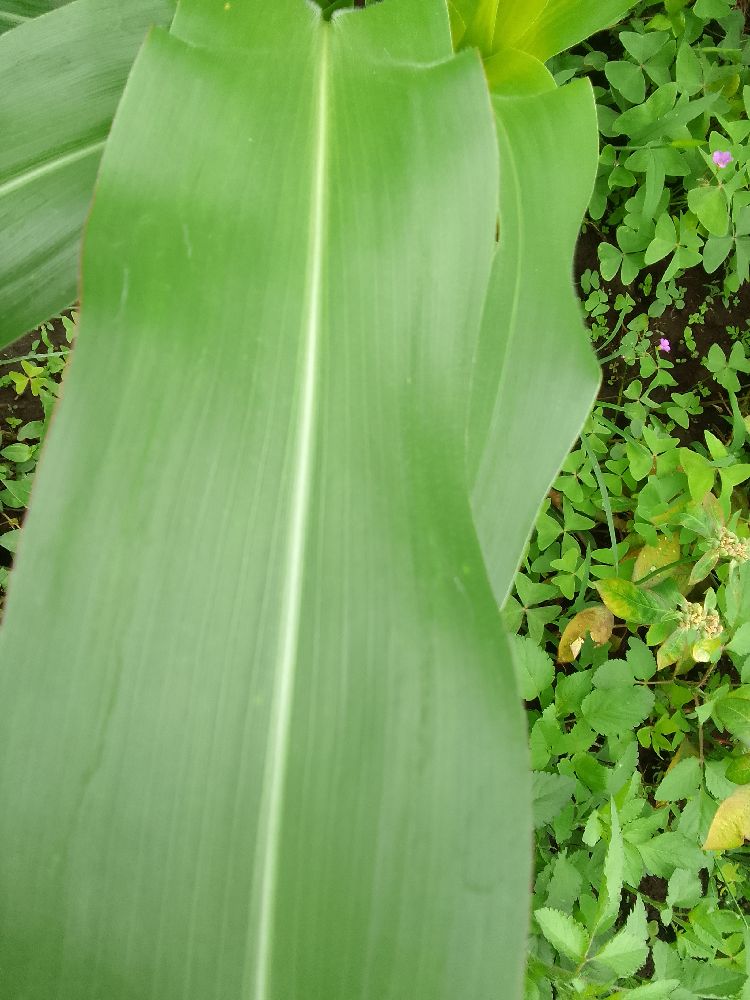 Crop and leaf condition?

maize, healthy
